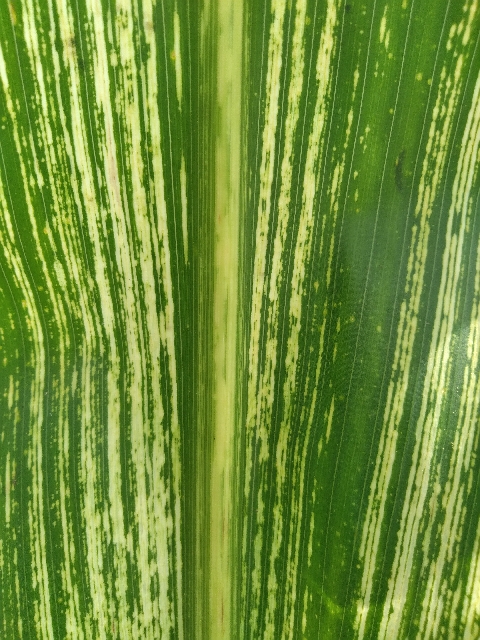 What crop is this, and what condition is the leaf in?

maize, maize streak virus
